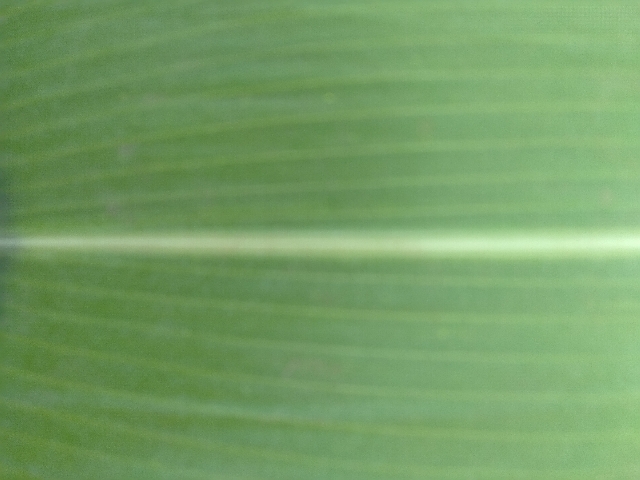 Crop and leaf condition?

maize, healthy
